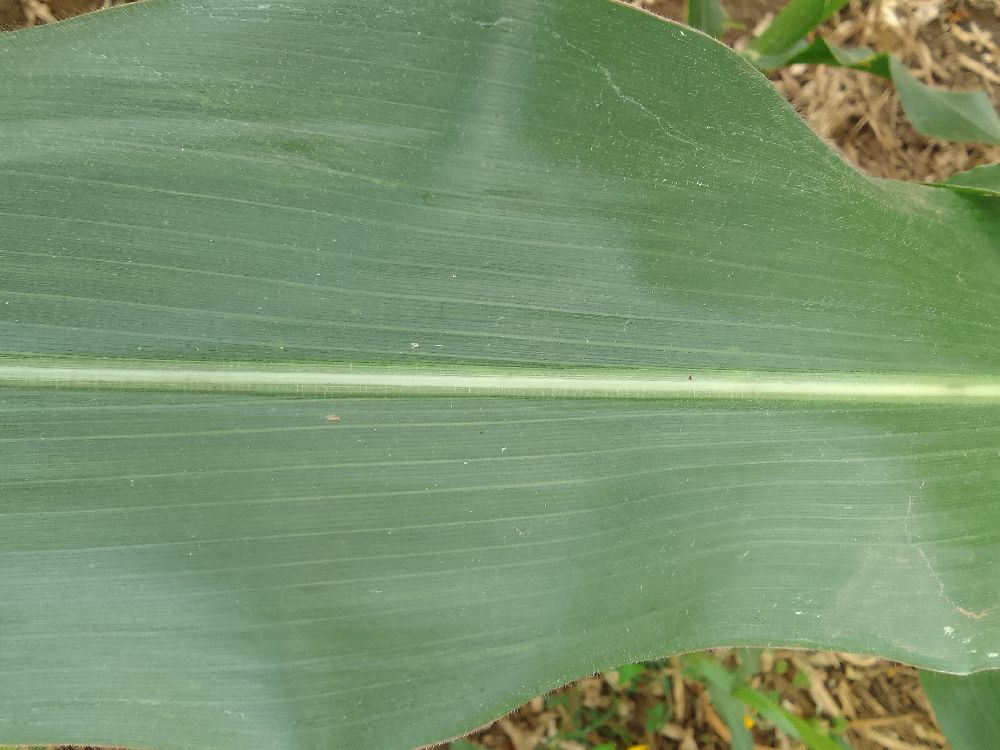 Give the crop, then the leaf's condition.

maize, healthy
